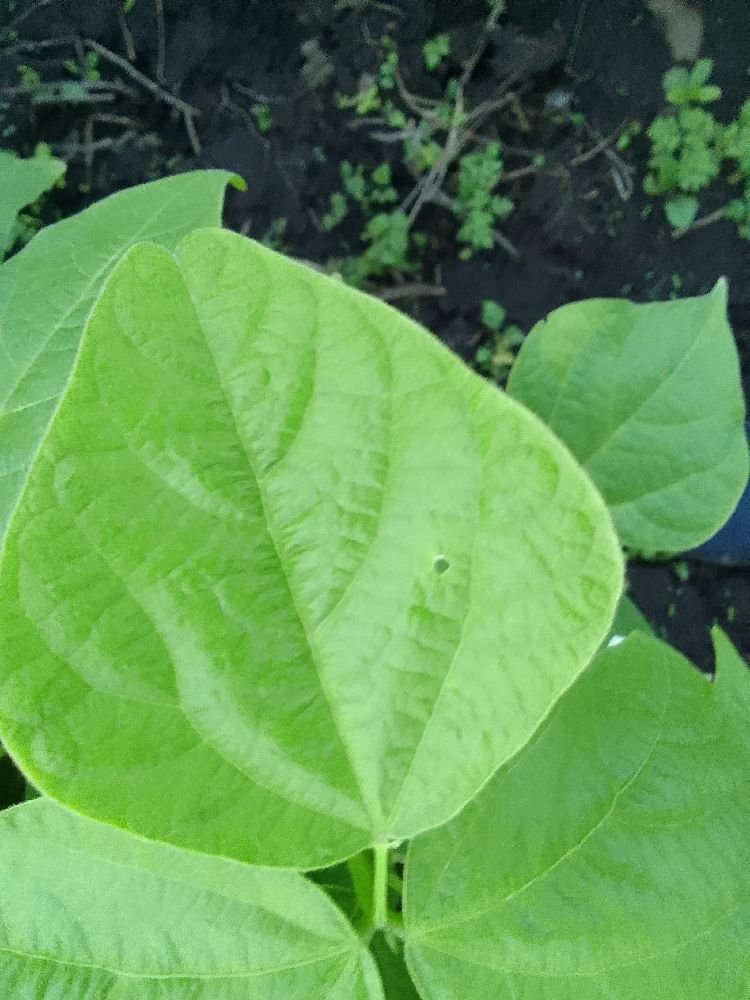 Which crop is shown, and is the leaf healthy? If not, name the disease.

common bean, healthy
